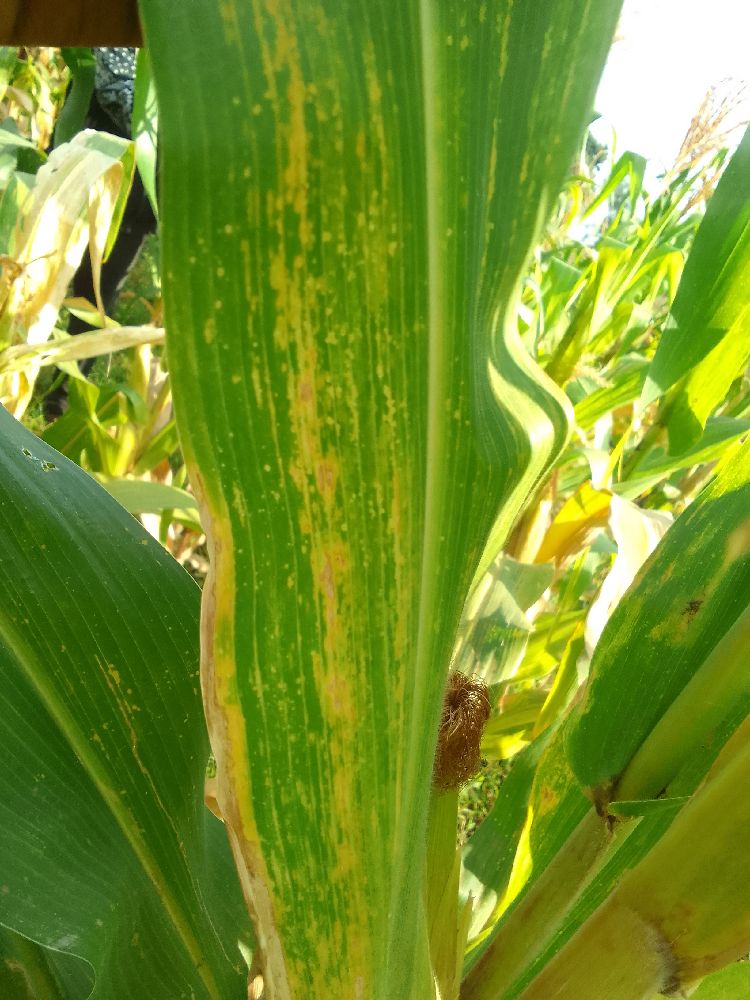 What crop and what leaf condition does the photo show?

maize, maize lethal necrosis
